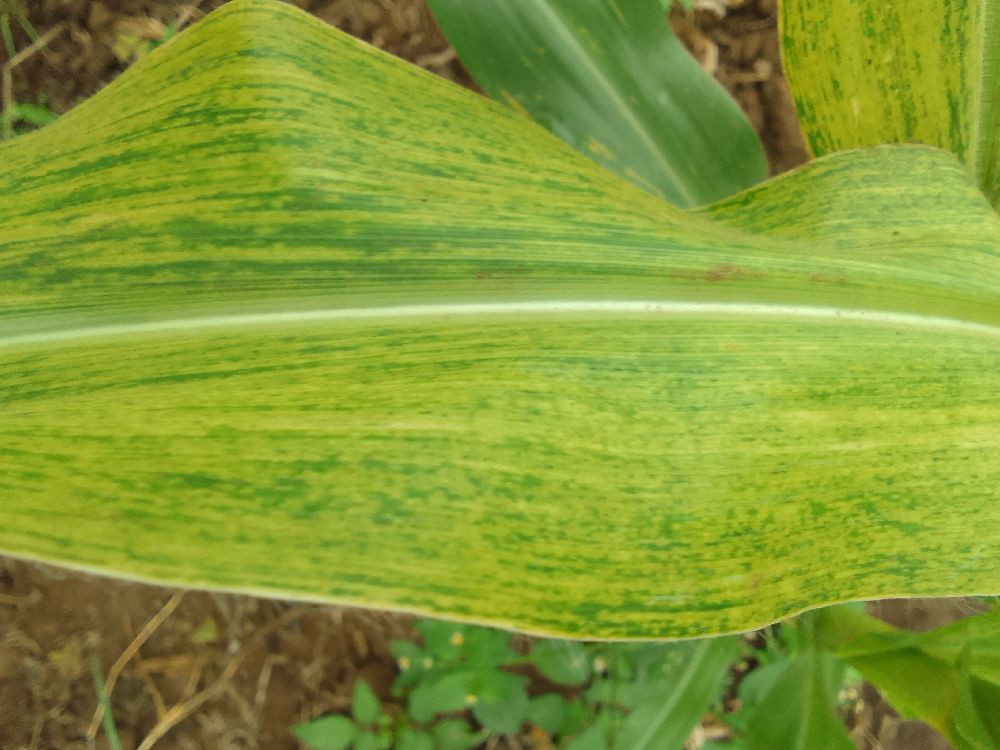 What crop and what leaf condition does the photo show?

maize, maize lethal necrosis
